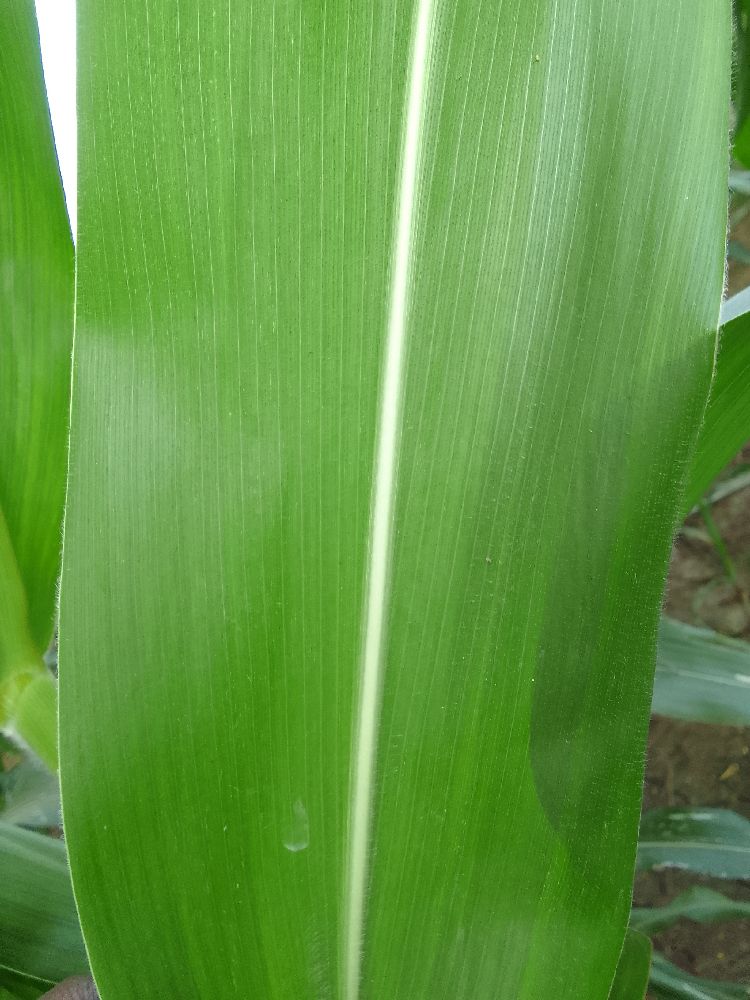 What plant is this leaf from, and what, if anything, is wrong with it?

maize, healthy
